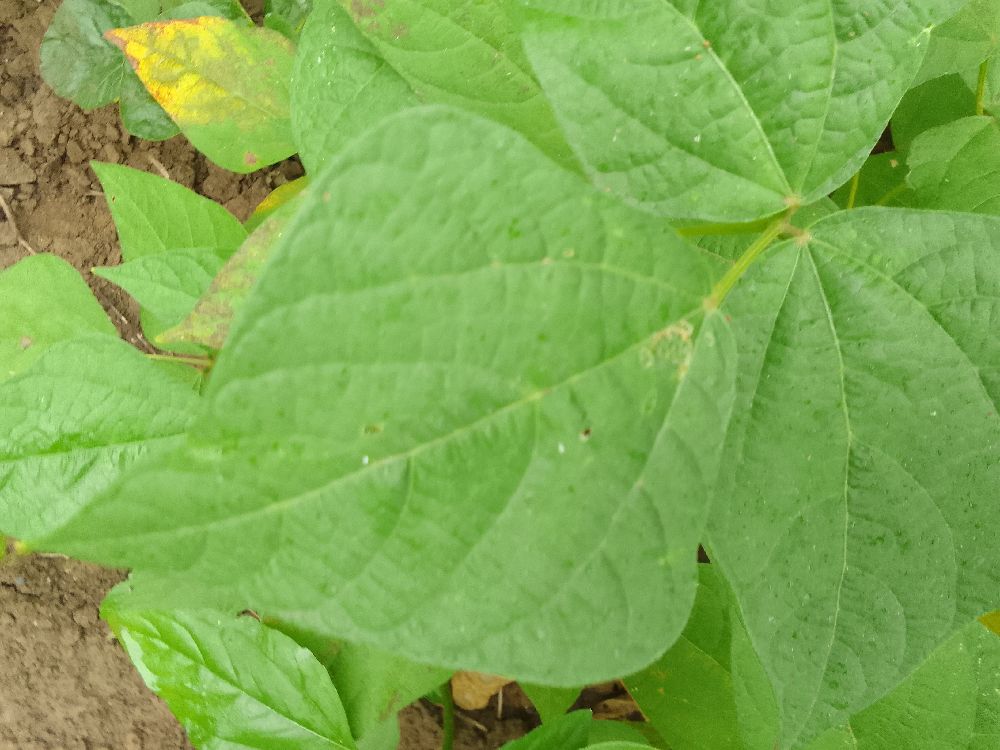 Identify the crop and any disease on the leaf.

common bean, healthy
